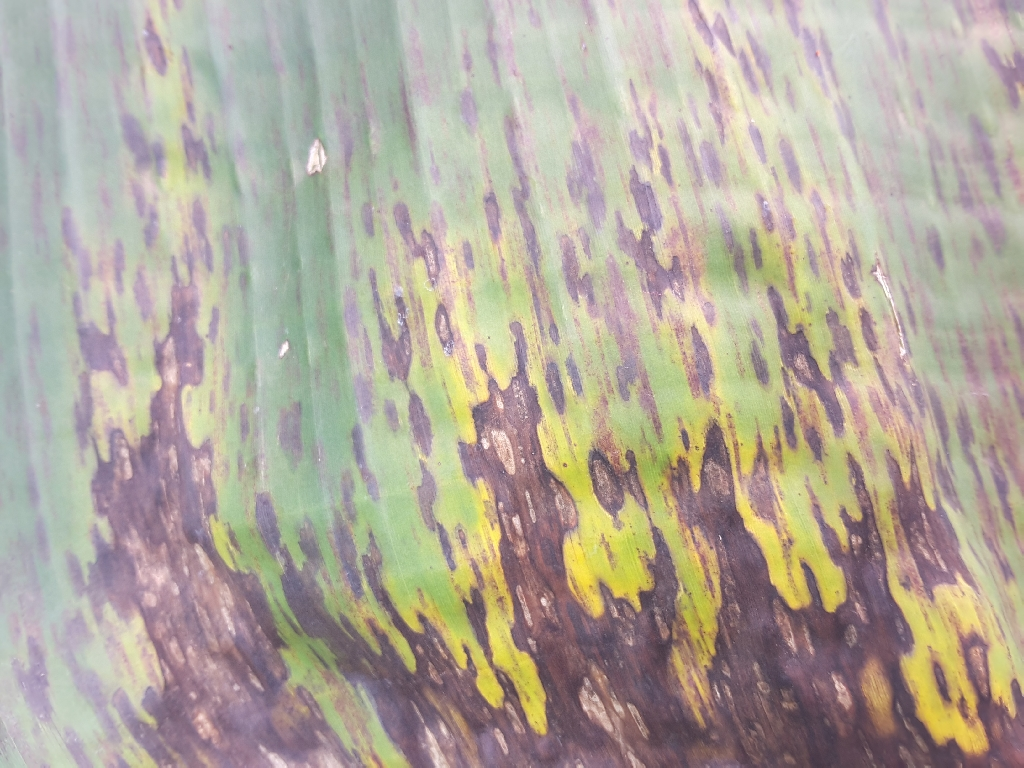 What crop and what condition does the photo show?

banana, black sigatoka
